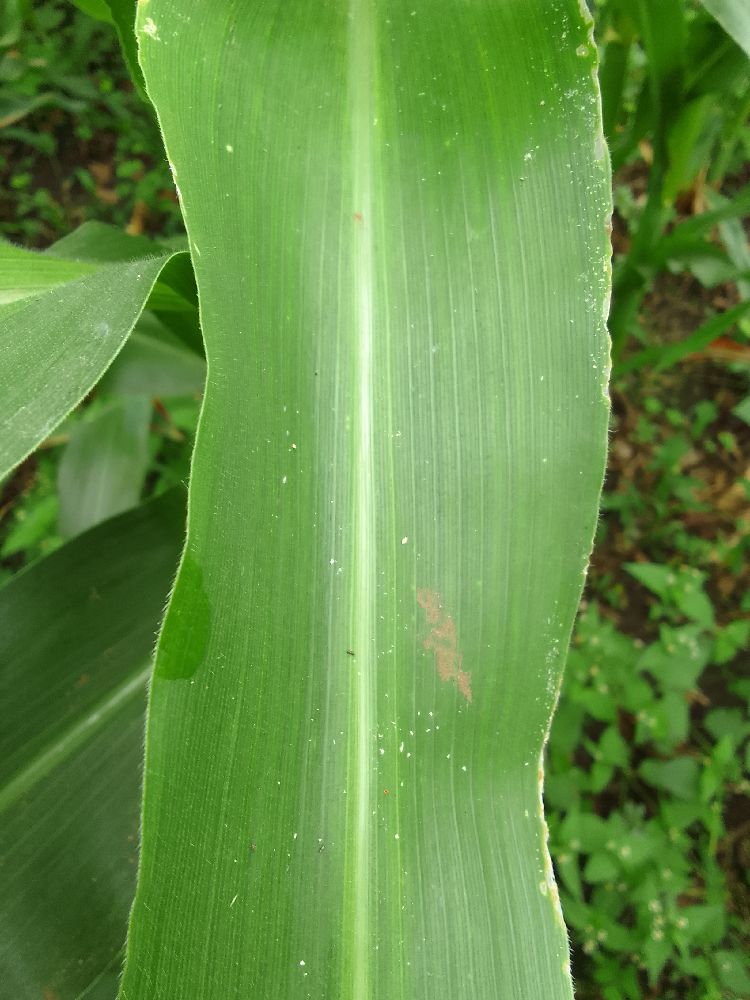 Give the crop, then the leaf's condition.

maize, healthy
